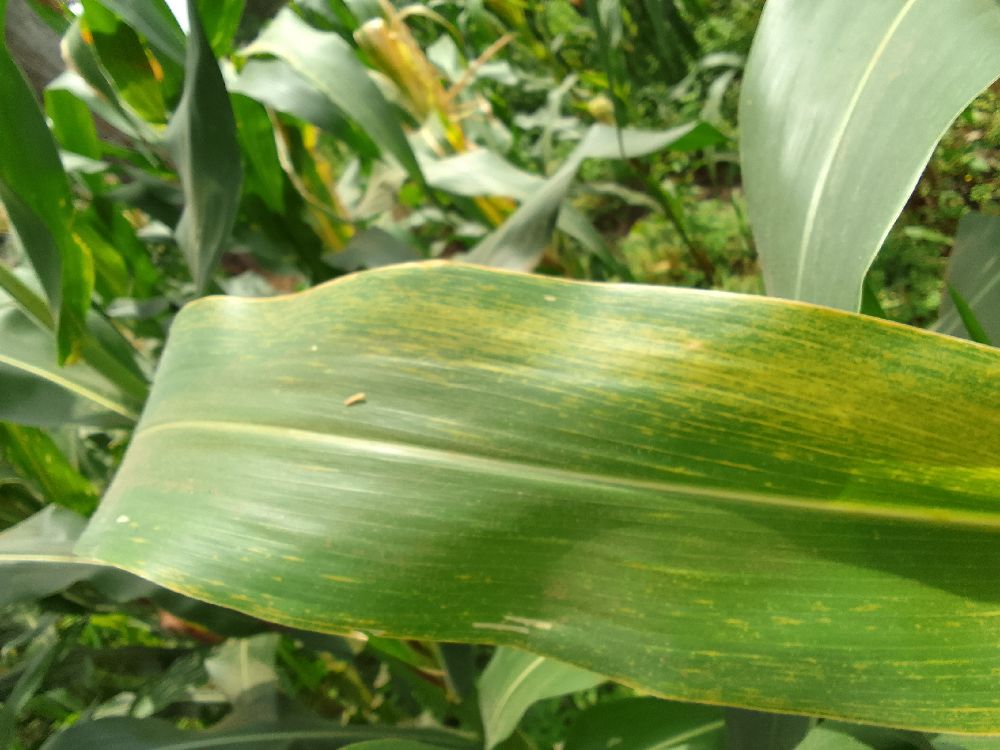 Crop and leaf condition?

maize, maize lethal necrosis
